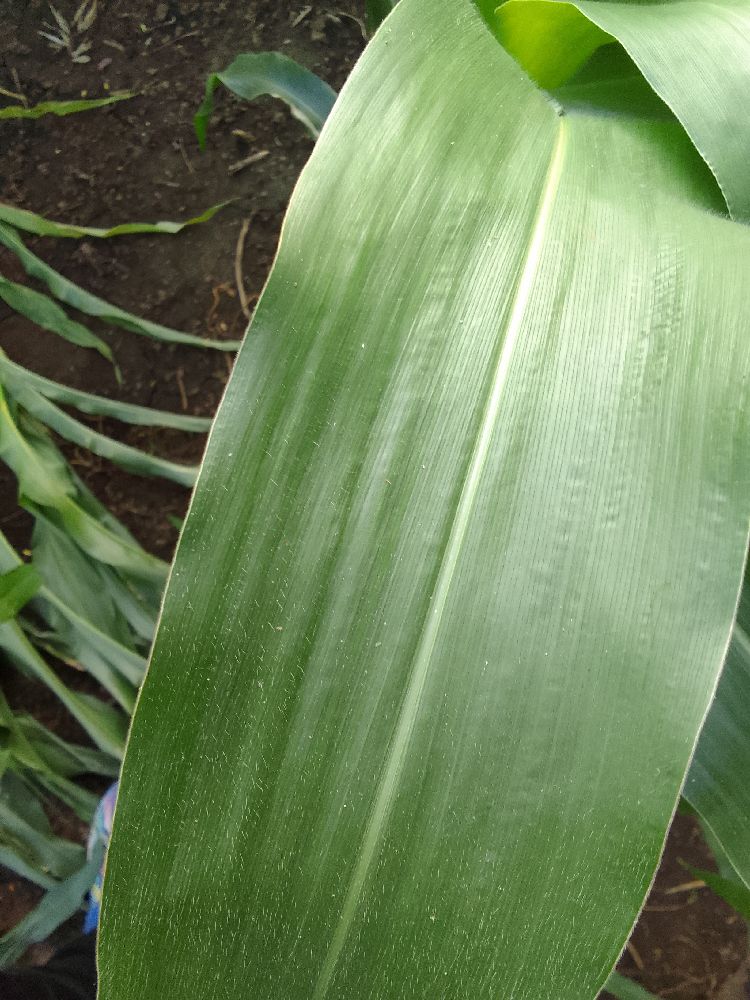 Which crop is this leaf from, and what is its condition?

maize, healthy
